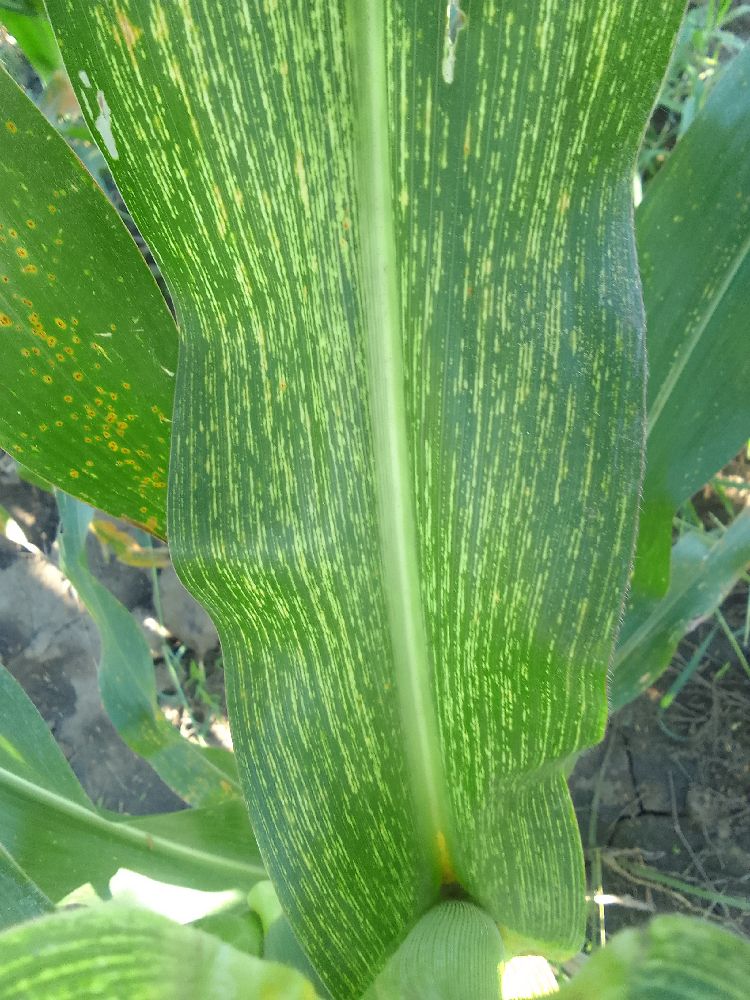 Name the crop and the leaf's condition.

maize, maize streak virus
